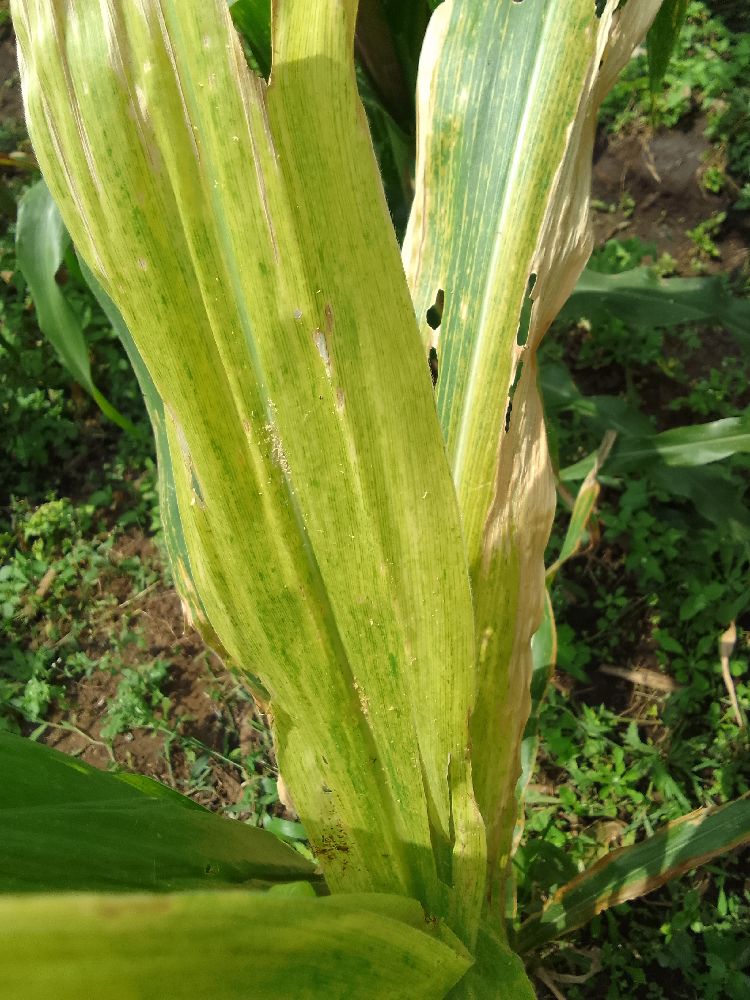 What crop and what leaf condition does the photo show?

maize, maize lethal necrosis
